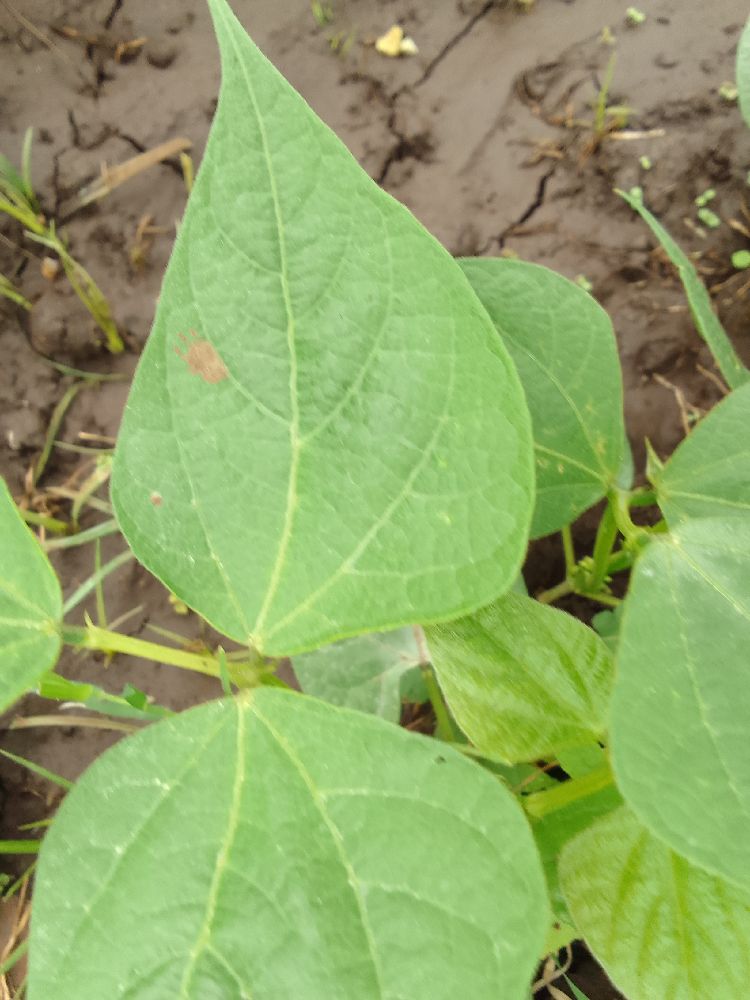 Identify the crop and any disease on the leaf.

common bean, healthy
